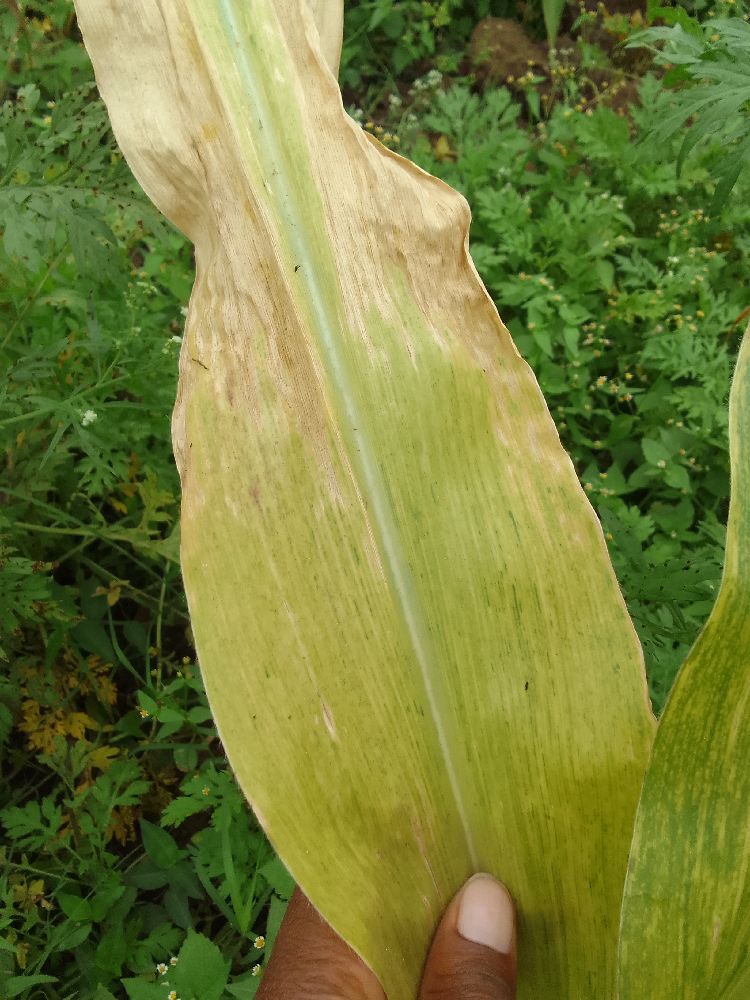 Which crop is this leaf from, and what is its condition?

maize, maize lethal necrosis
